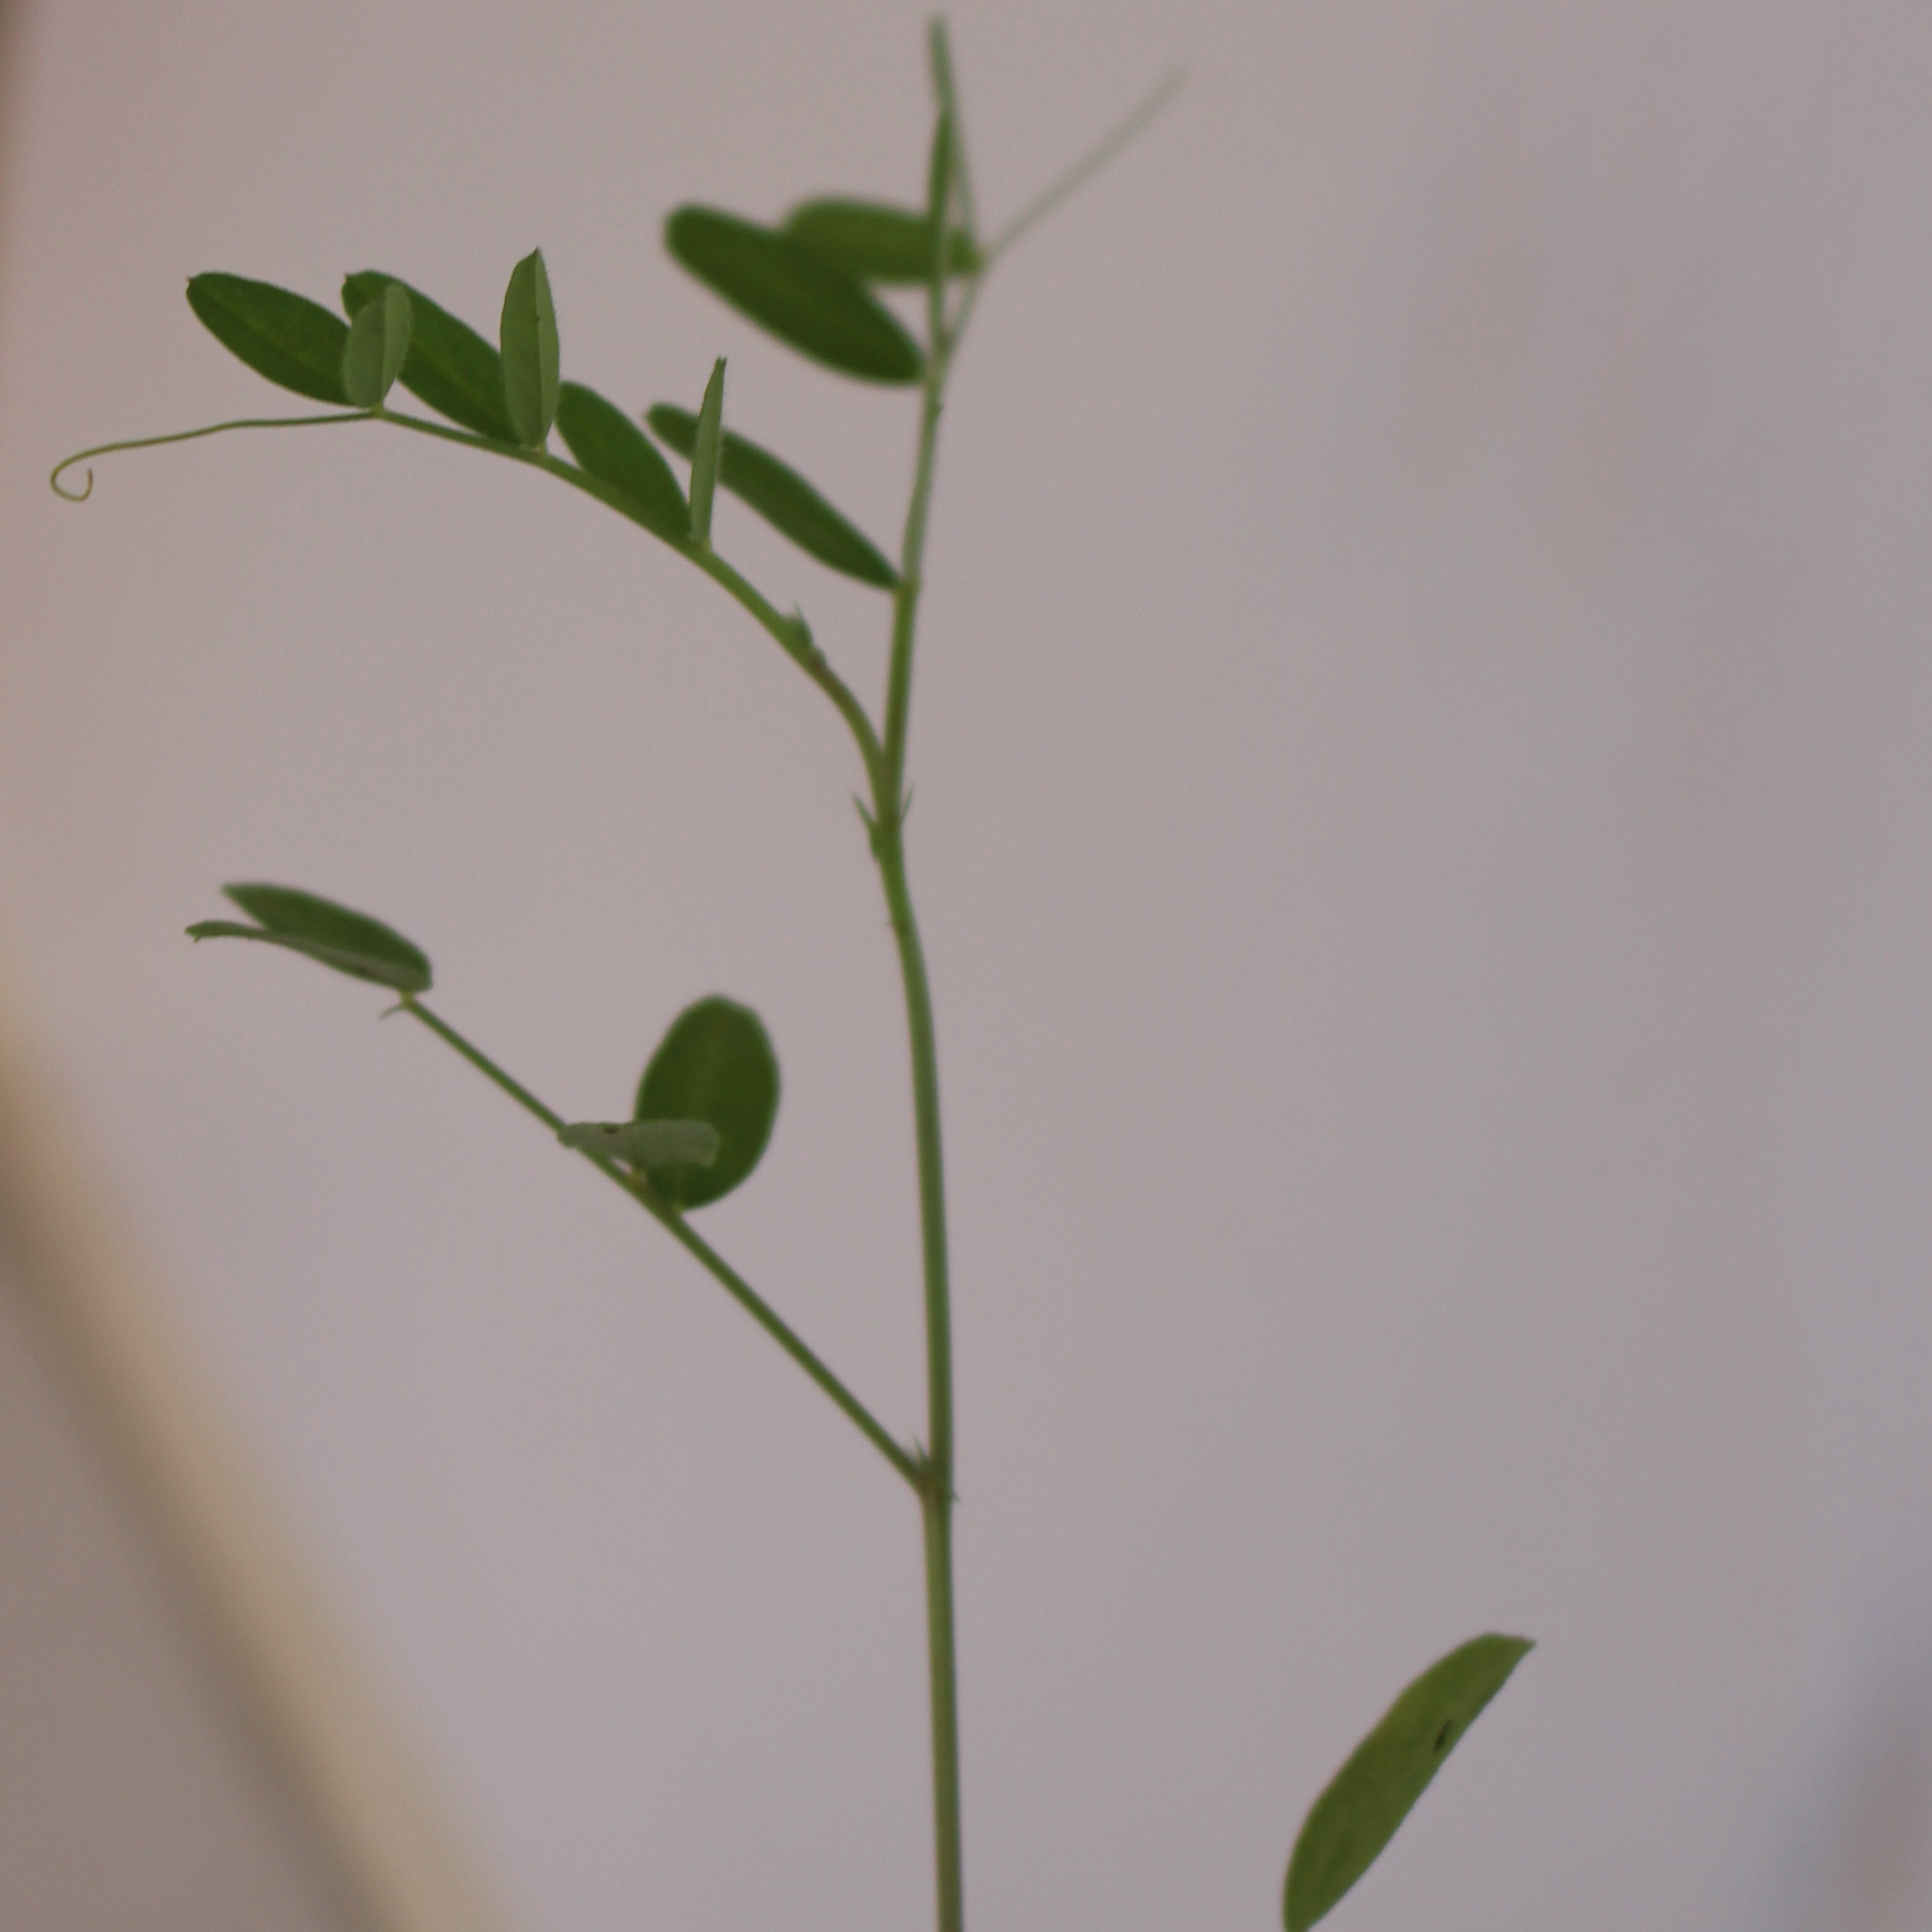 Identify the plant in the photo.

Vicia sativa
